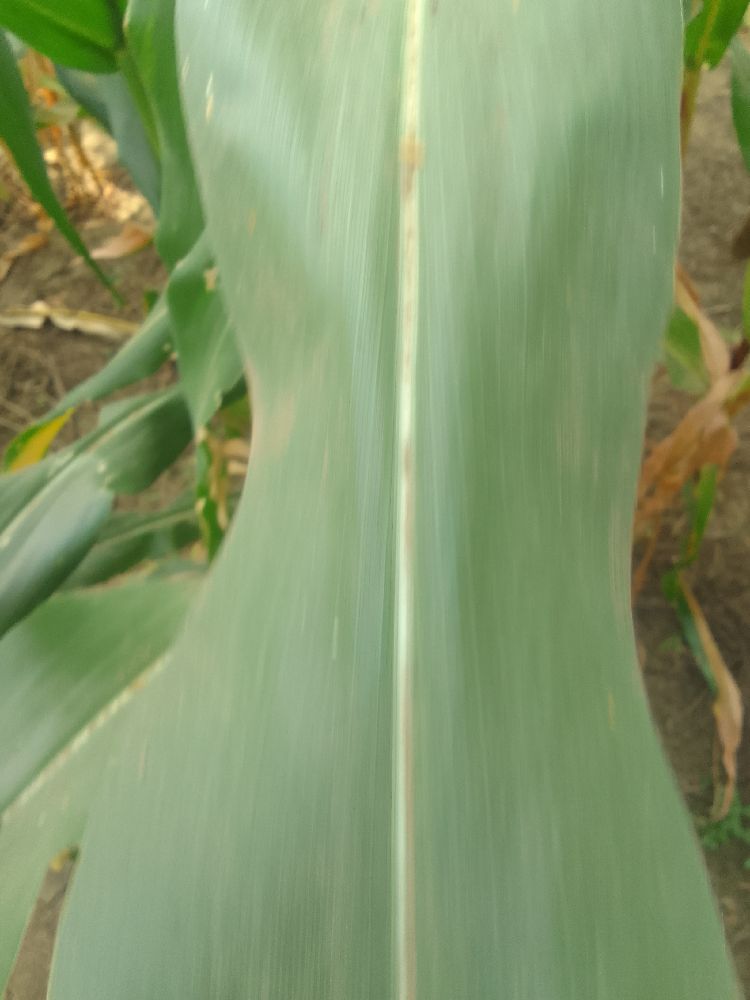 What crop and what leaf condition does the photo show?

maize, healthy
